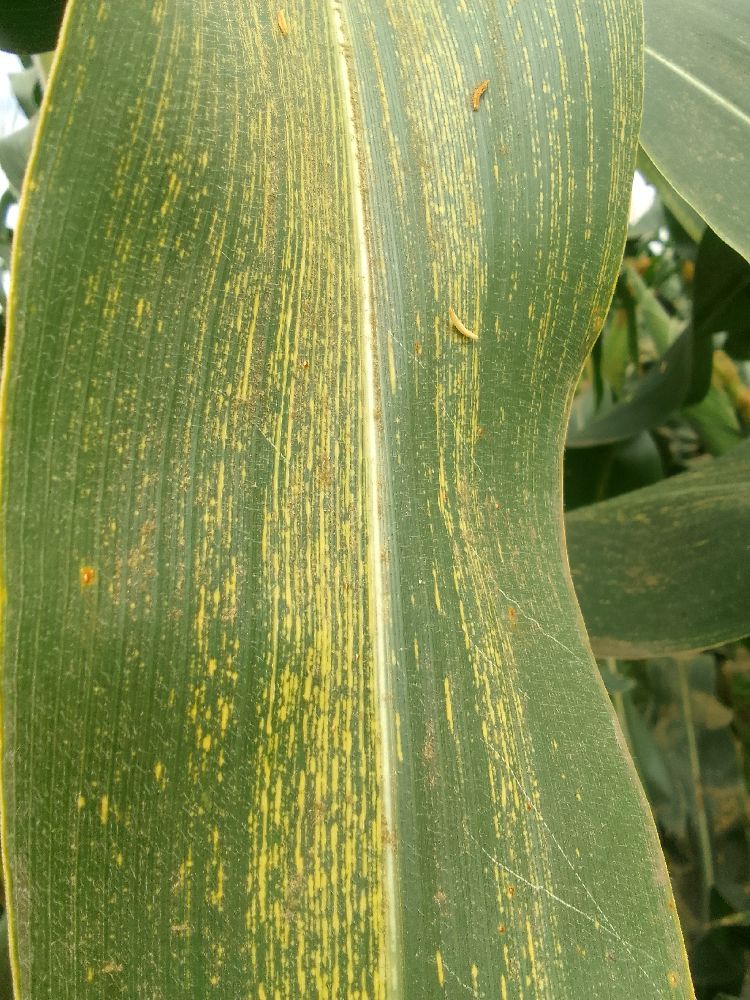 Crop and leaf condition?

maize, maize streak virus
